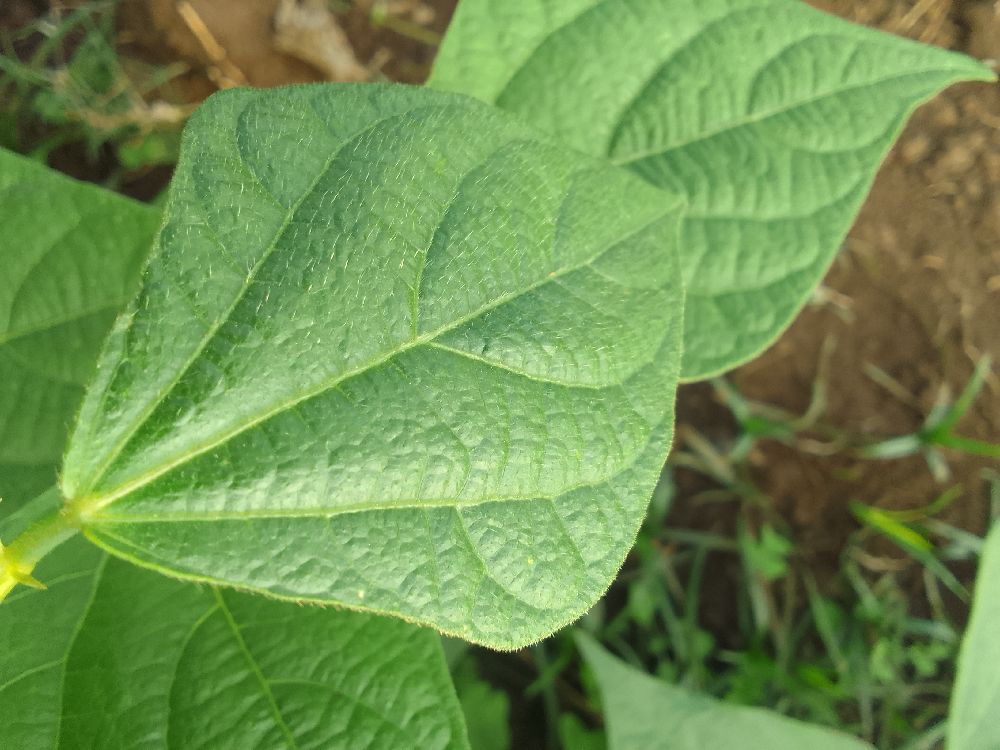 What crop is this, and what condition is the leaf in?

common bean, healthy
